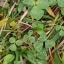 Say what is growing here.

unstructured weed
